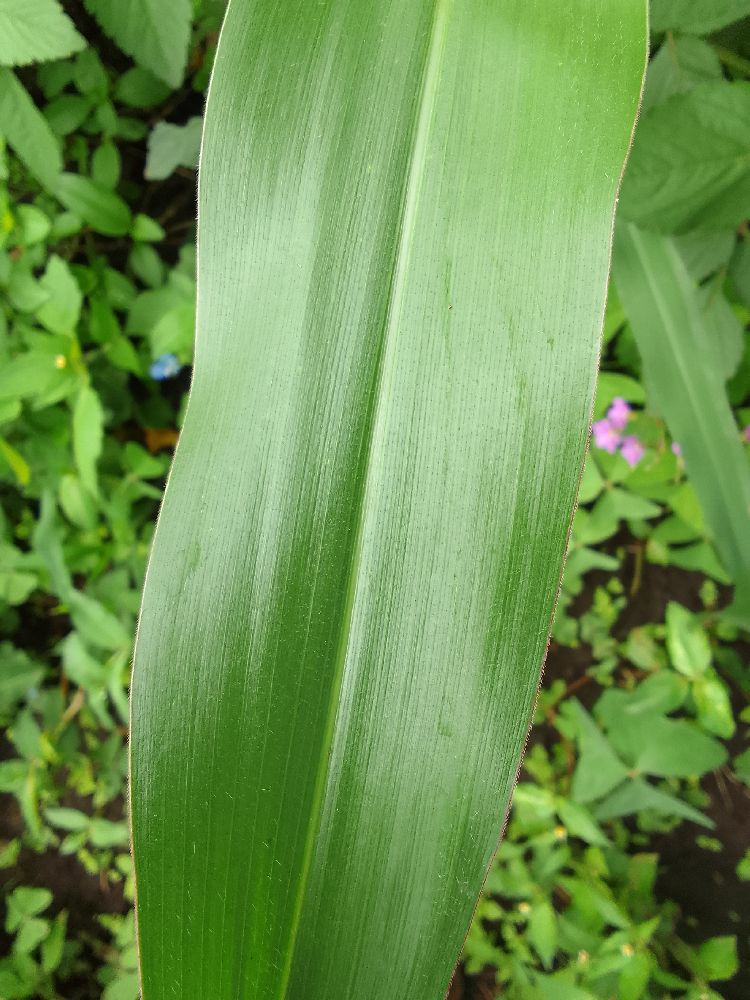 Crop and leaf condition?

common bean, healthy
